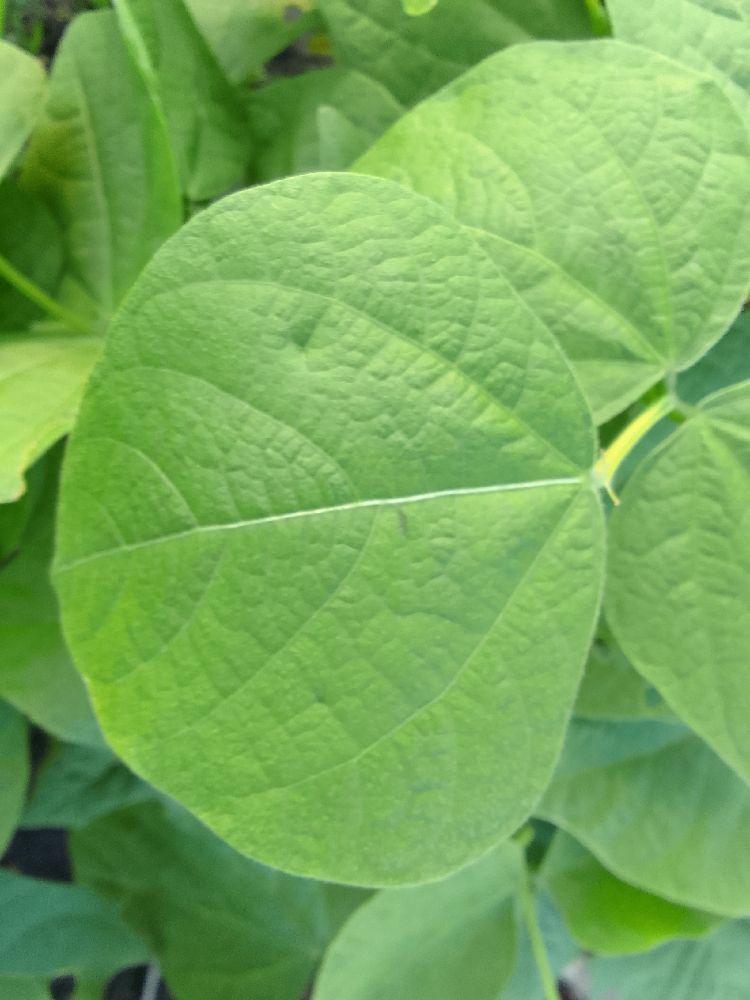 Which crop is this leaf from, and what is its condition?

common bean, healthy
